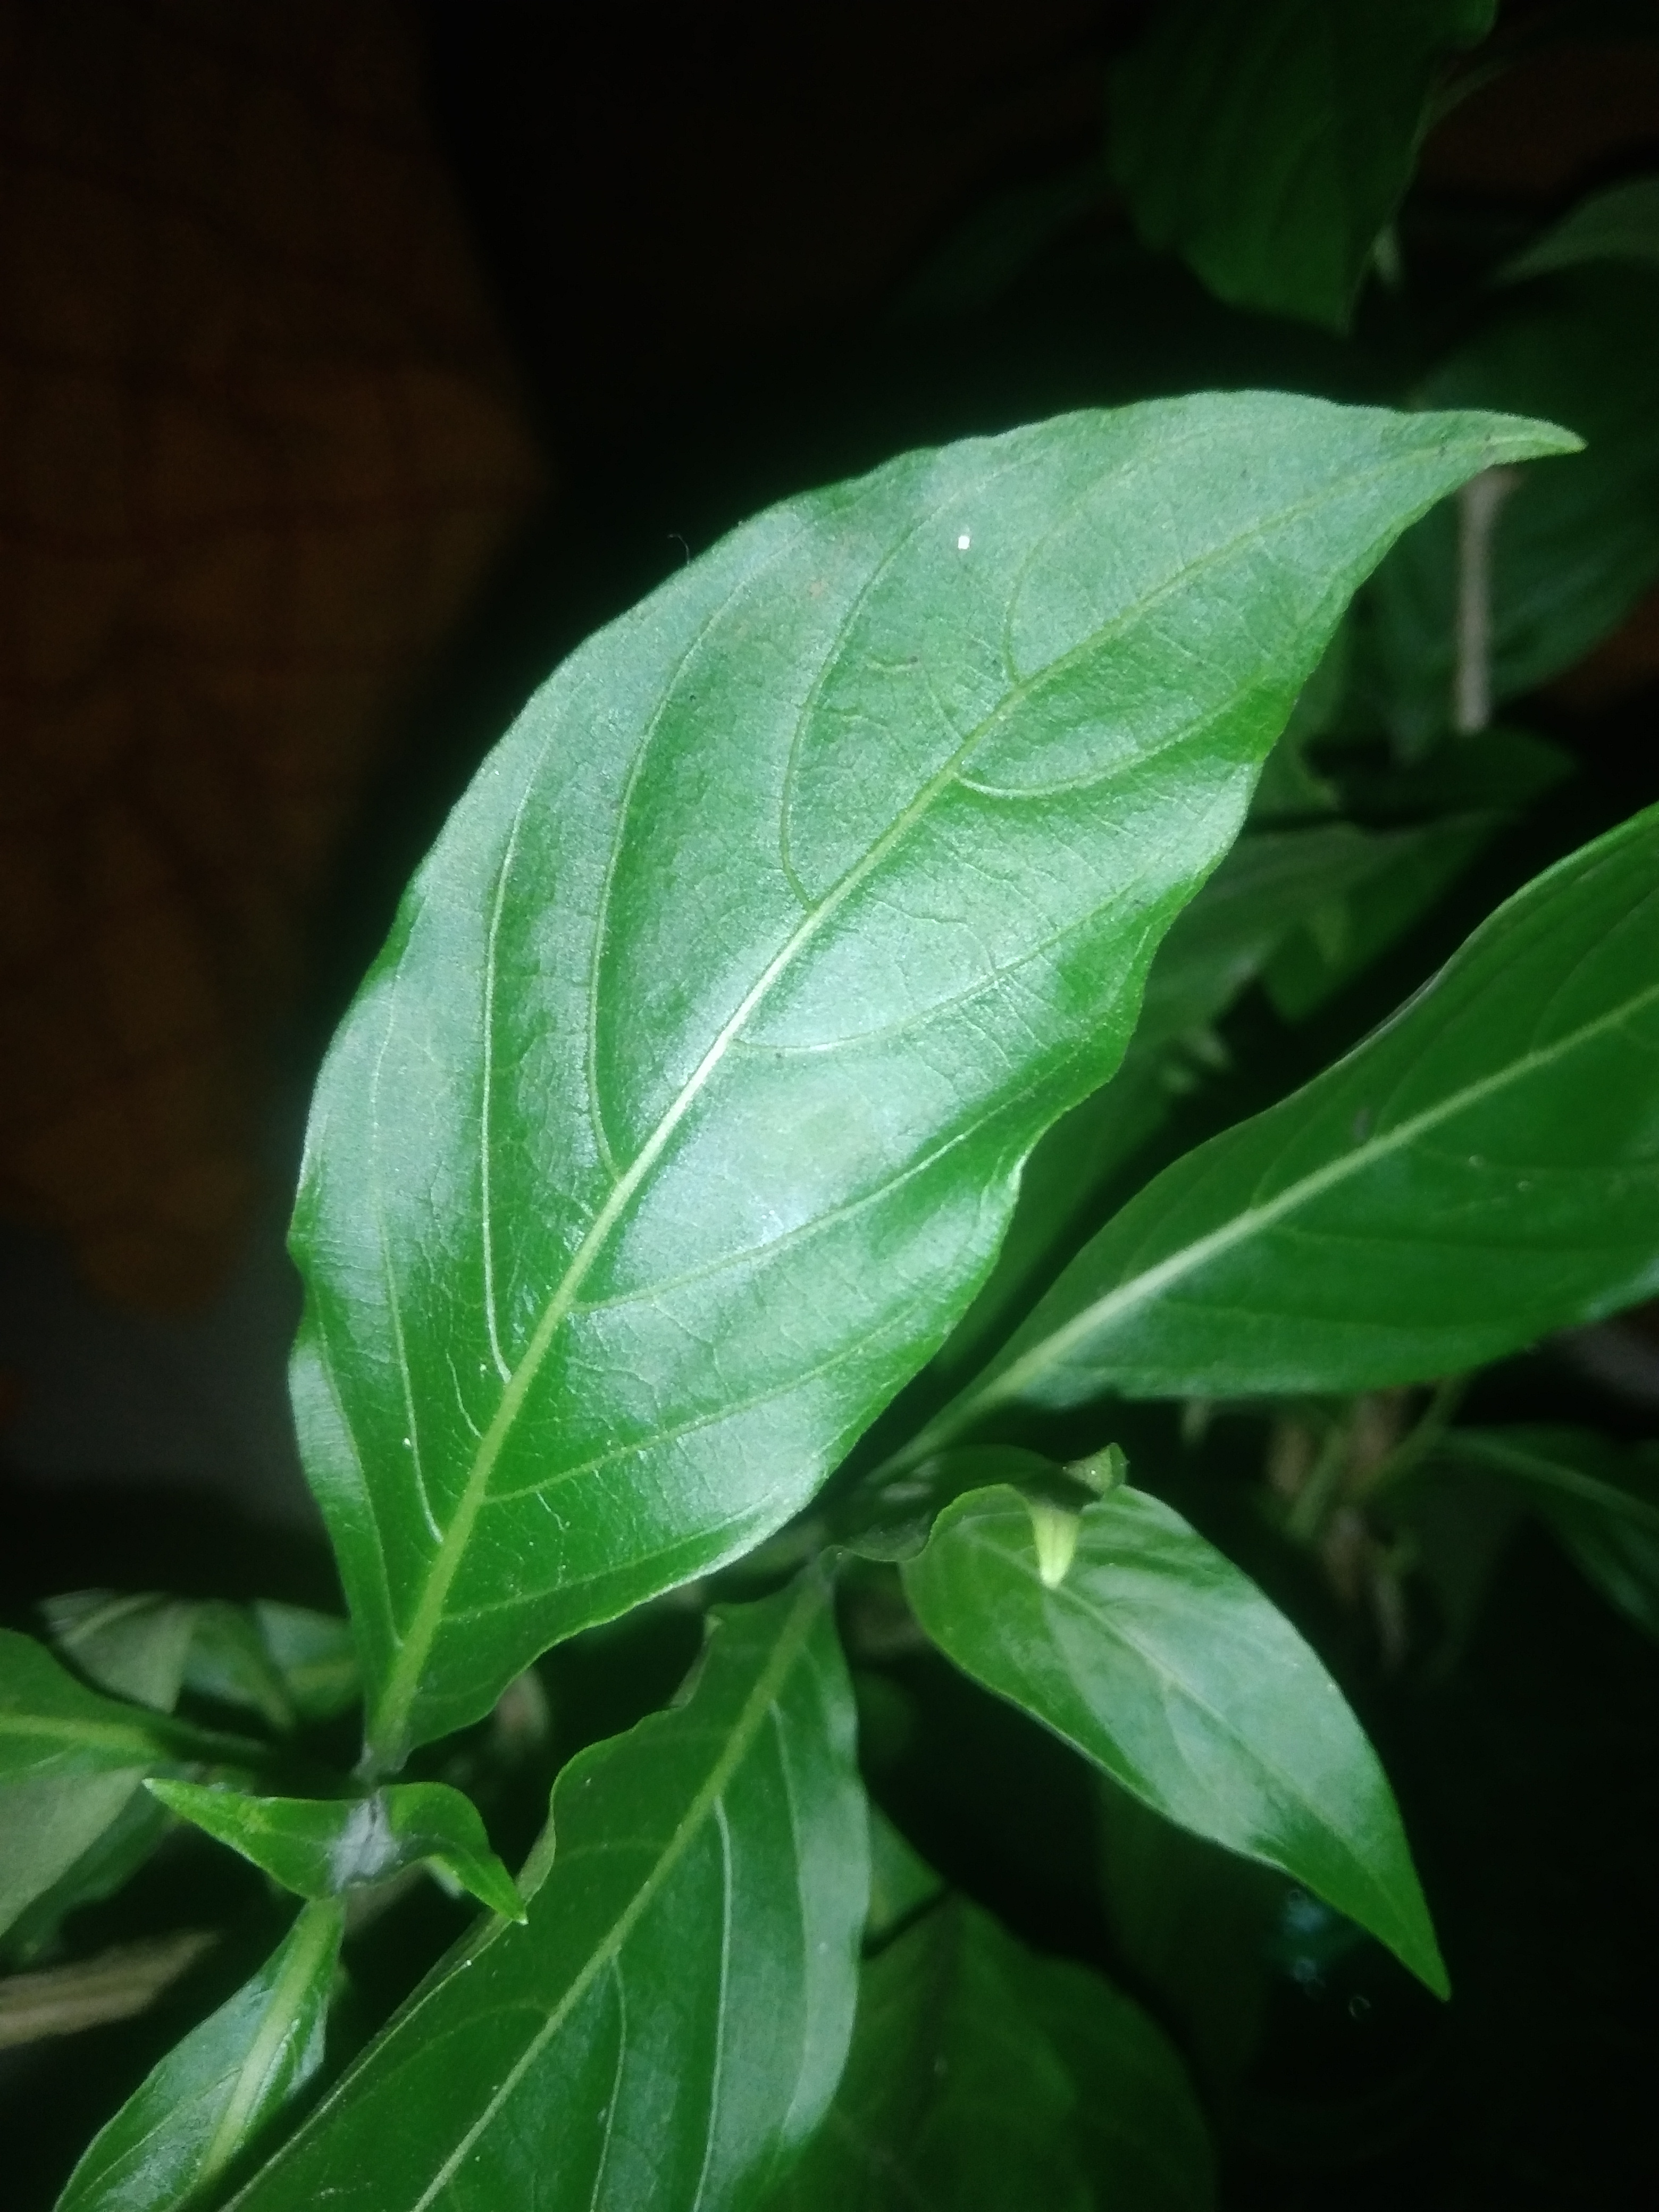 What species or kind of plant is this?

vasaka
